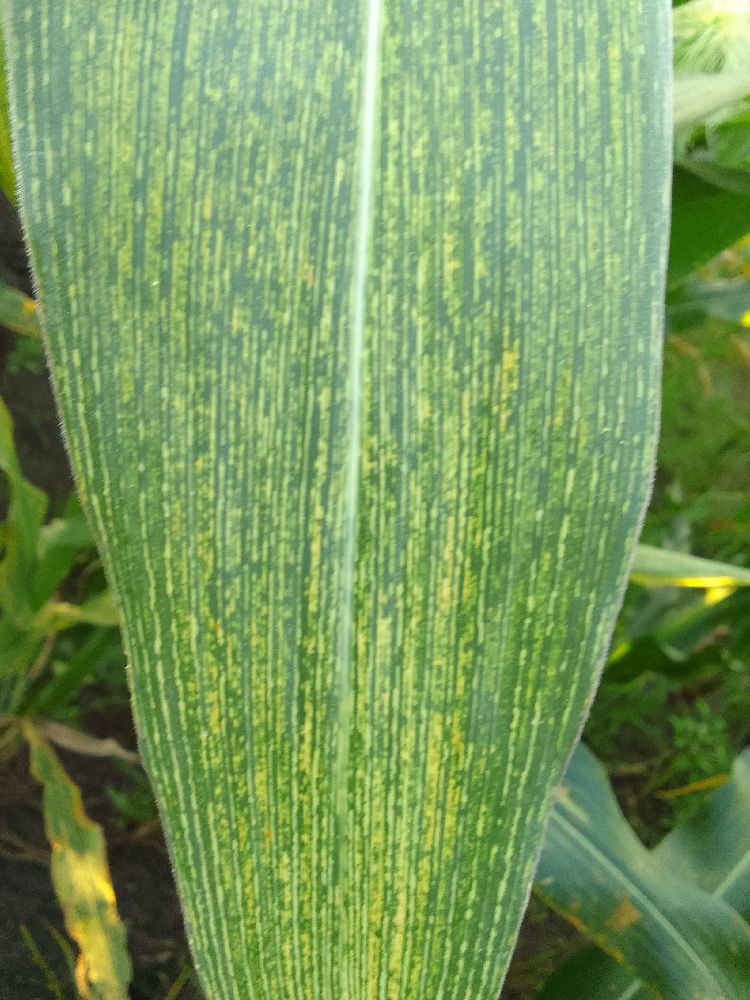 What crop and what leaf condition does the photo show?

maize, maize streak virus
